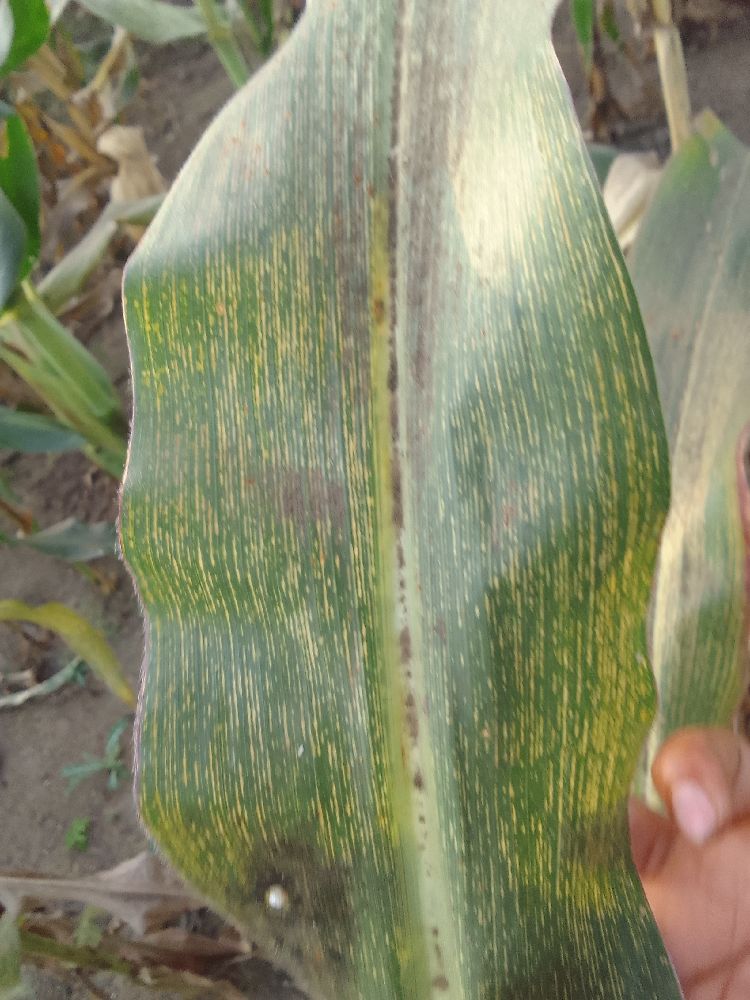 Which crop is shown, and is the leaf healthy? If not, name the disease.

maize, maize streak virus
